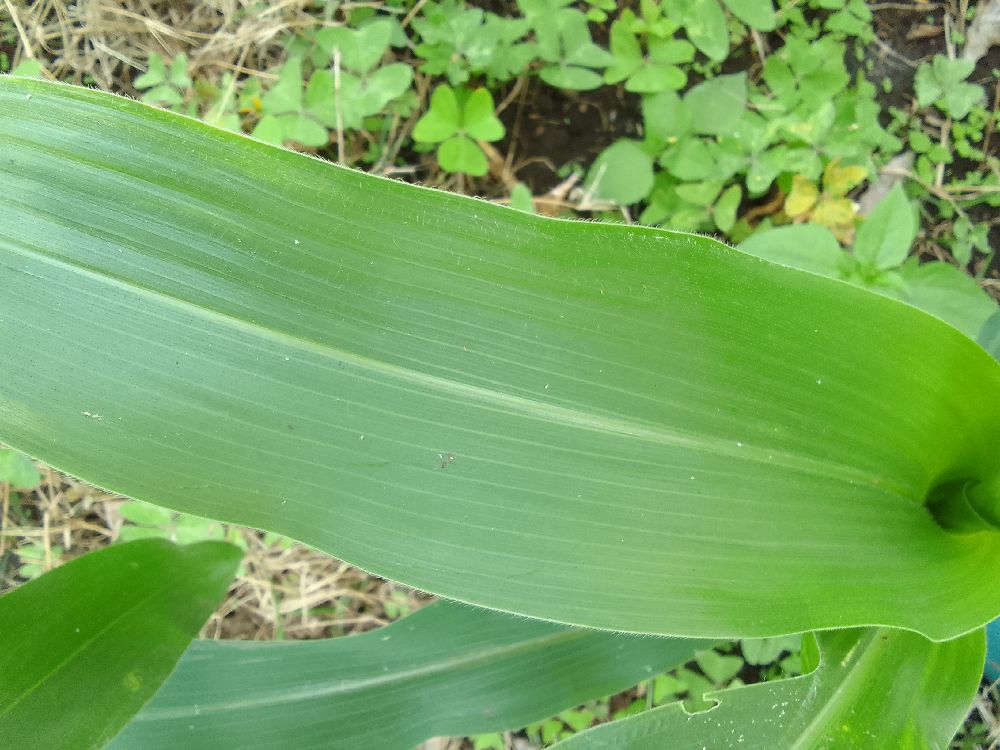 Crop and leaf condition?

maize, healthy
